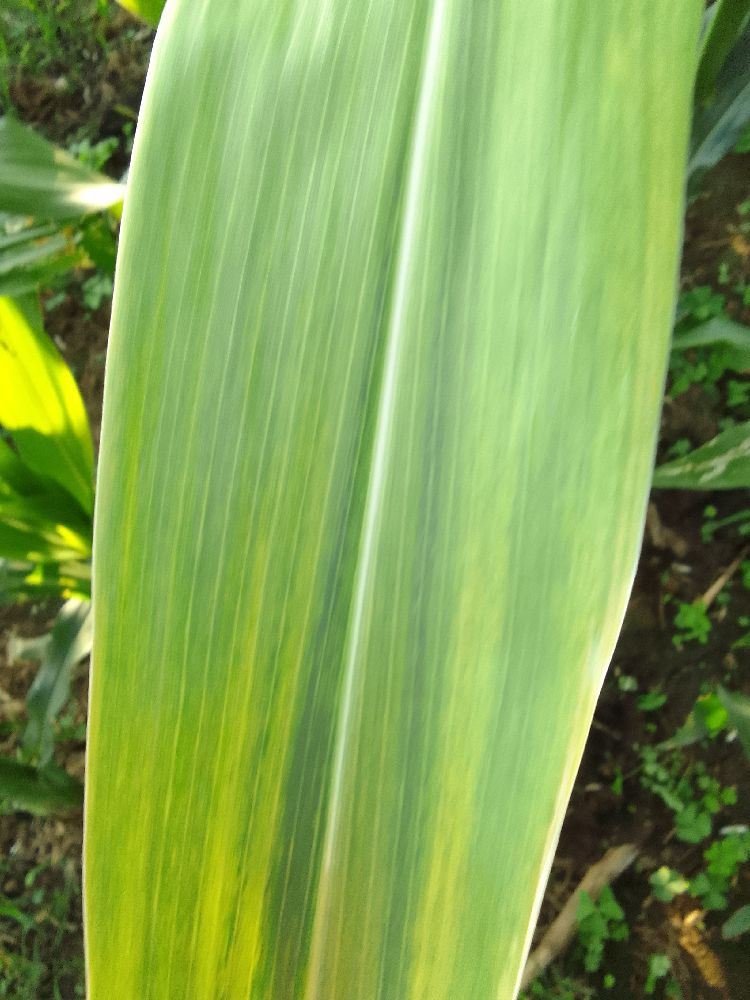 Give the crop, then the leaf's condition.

maize, maize lethal necrosis
